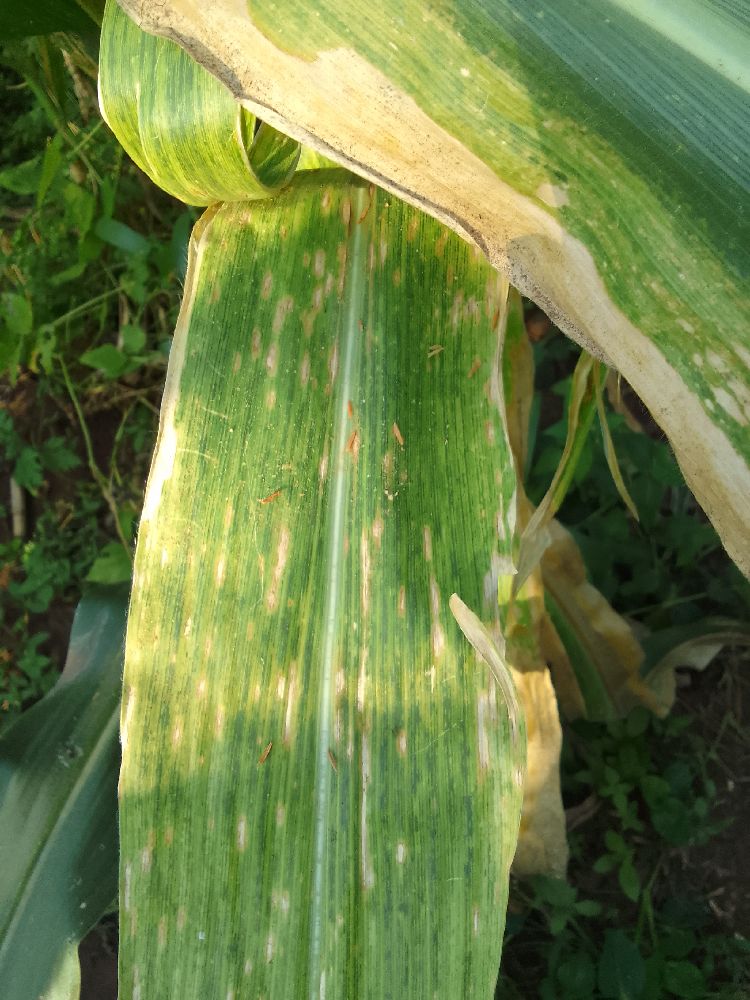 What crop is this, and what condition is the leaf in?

maize, maize lethal necrosis
